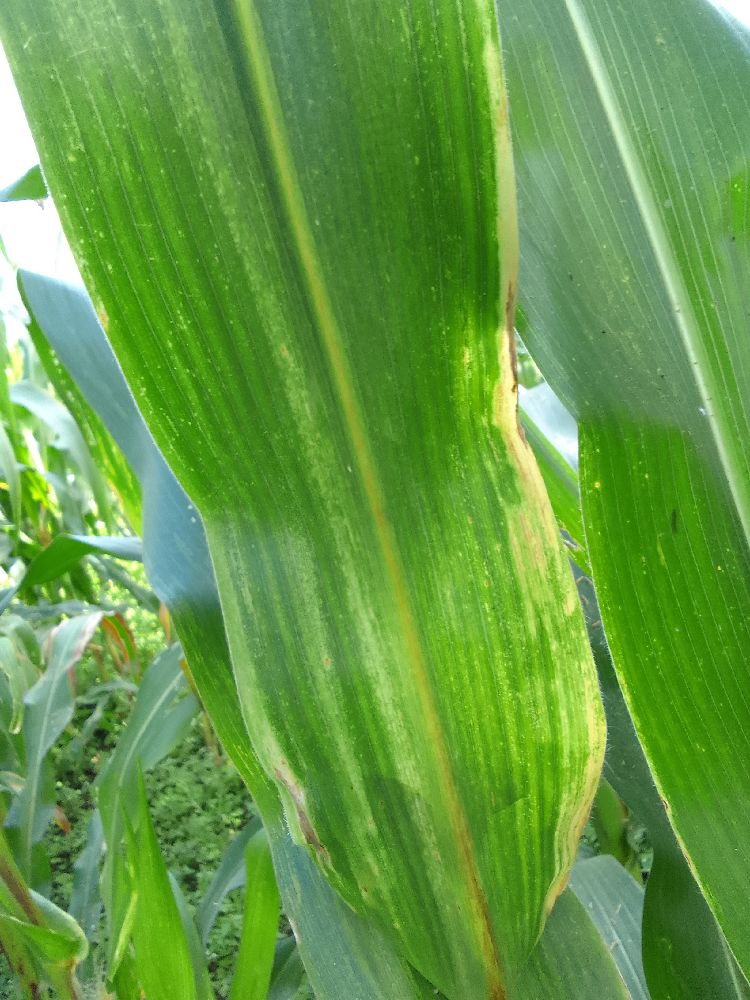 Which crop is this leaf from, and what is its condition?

maize, maize lethal necrosis
